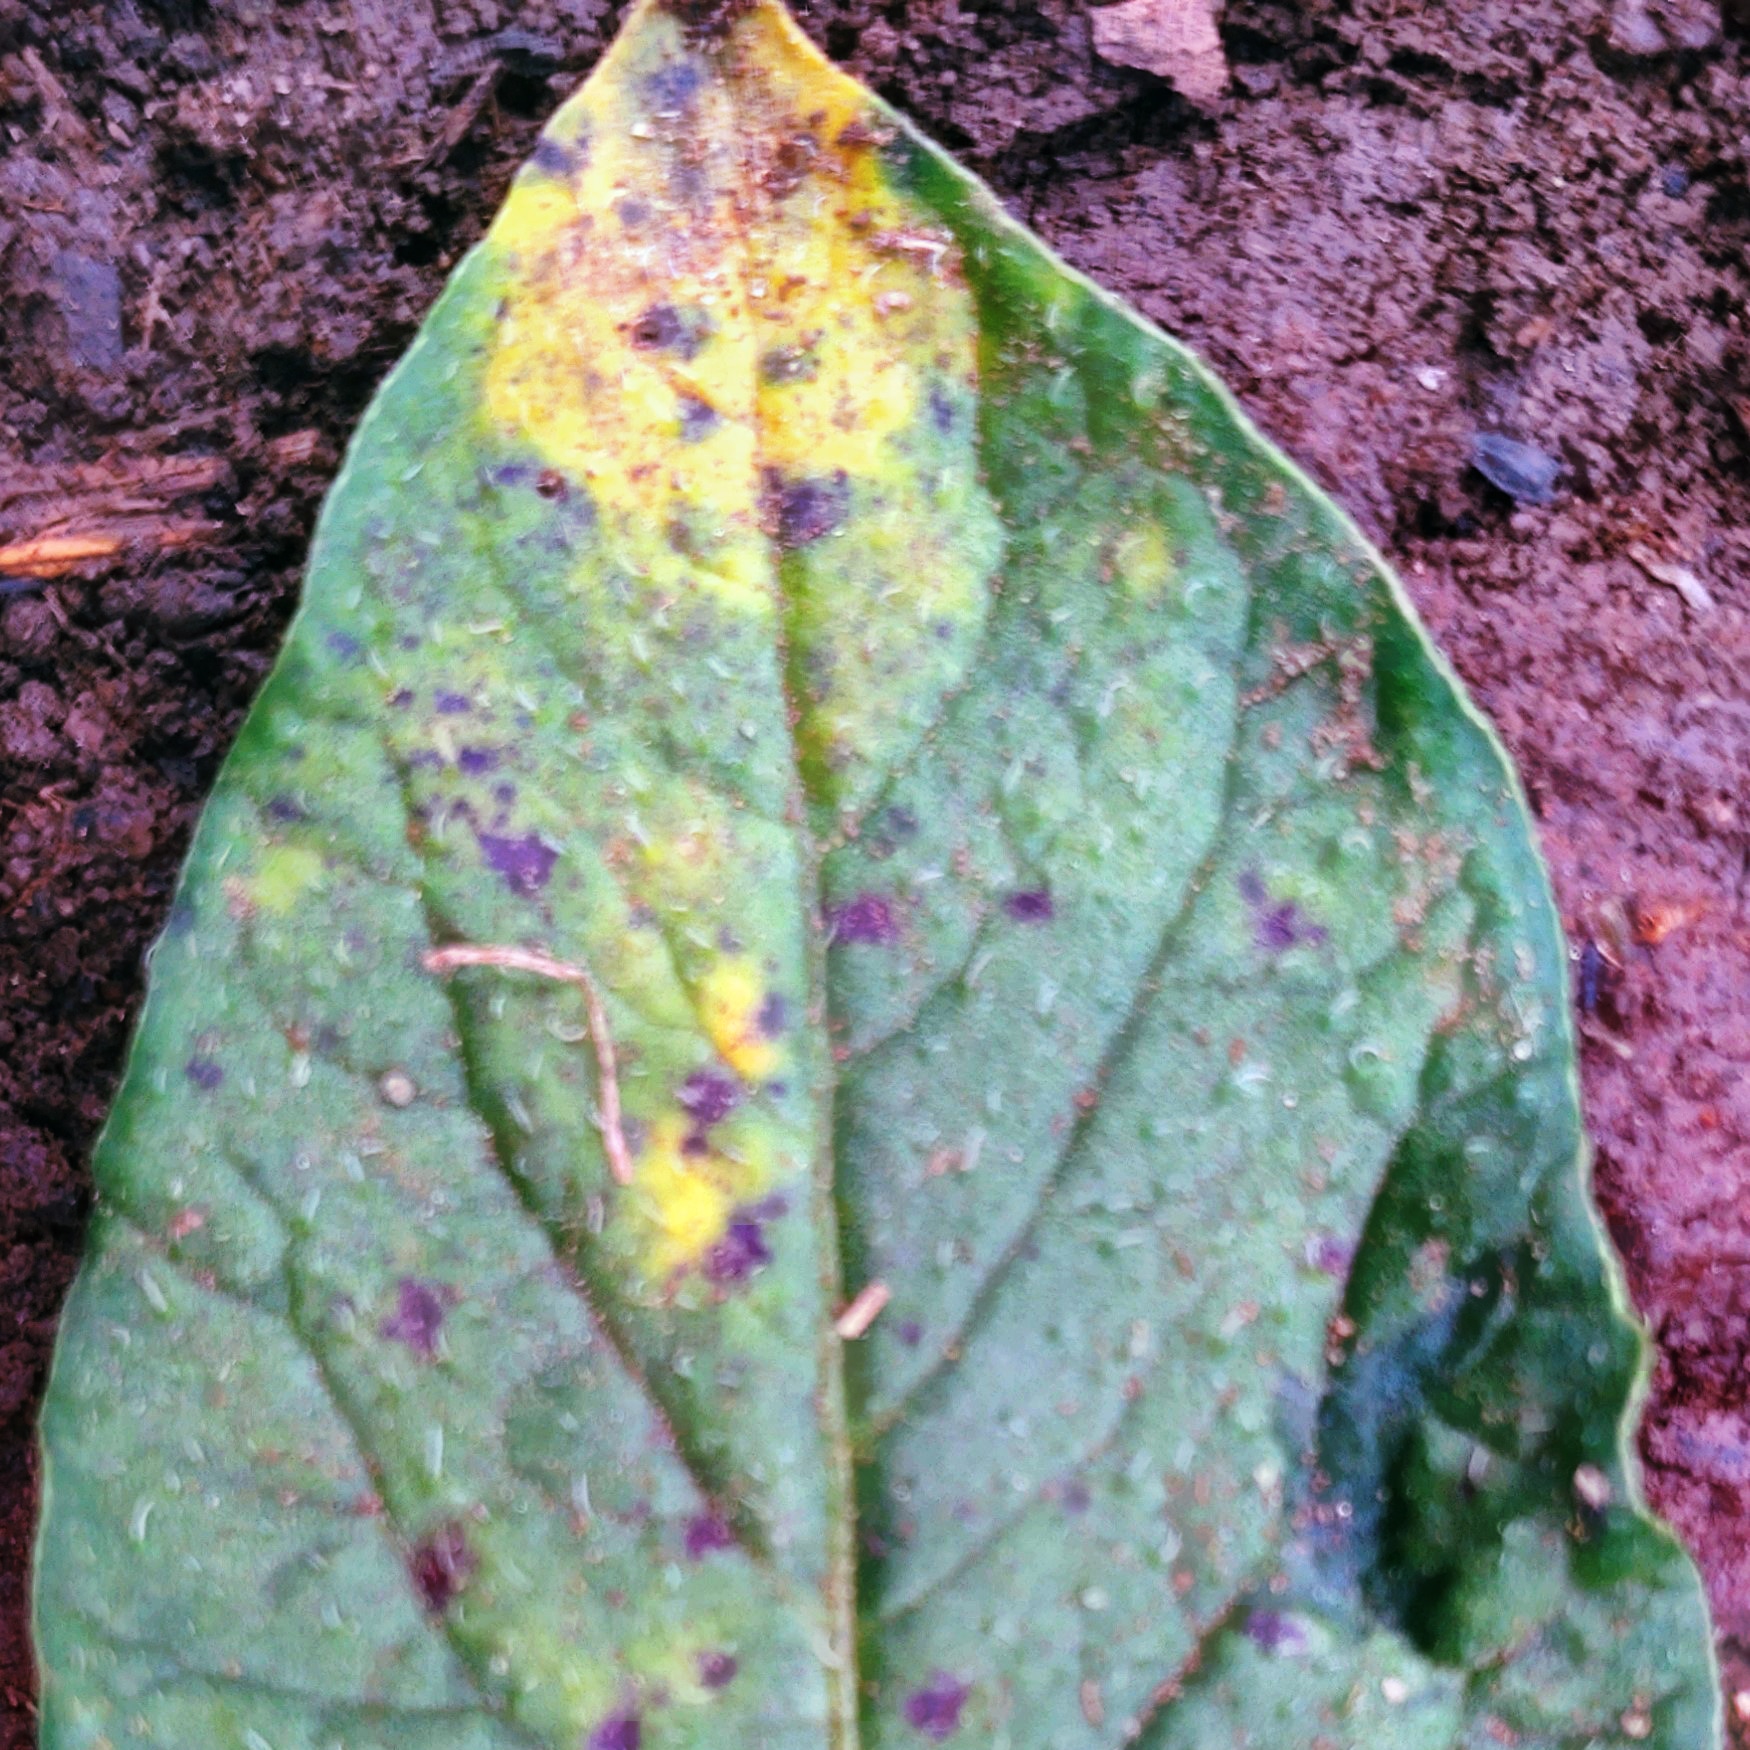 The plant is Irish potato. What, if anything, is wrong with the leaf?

late blight
